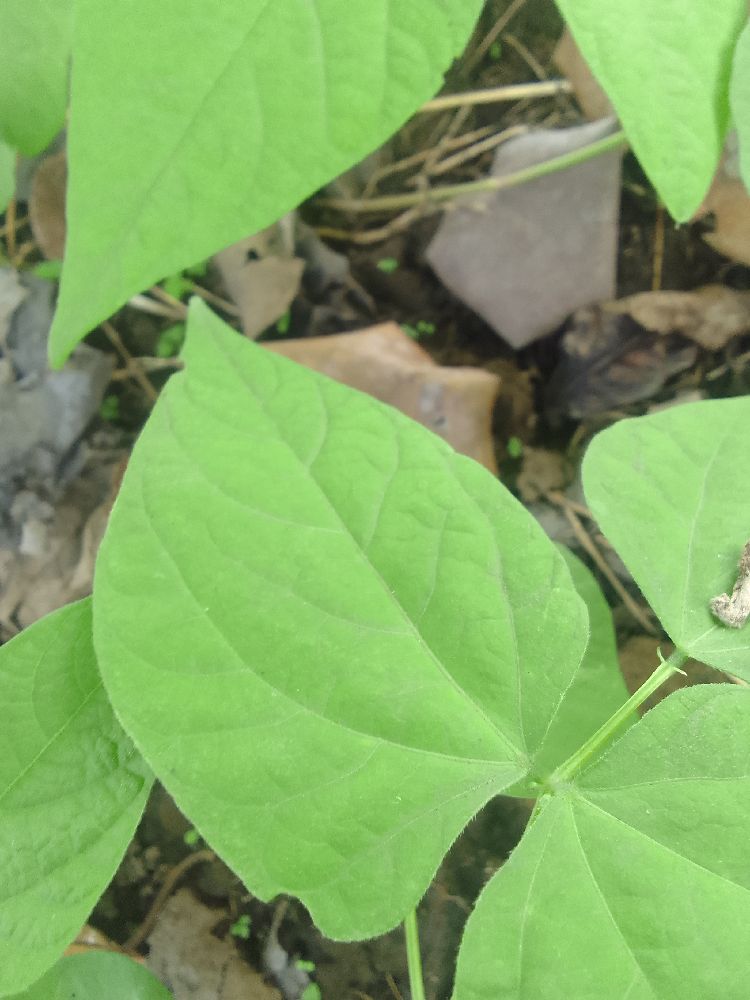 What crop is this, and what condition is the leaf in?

common bean, healthy
